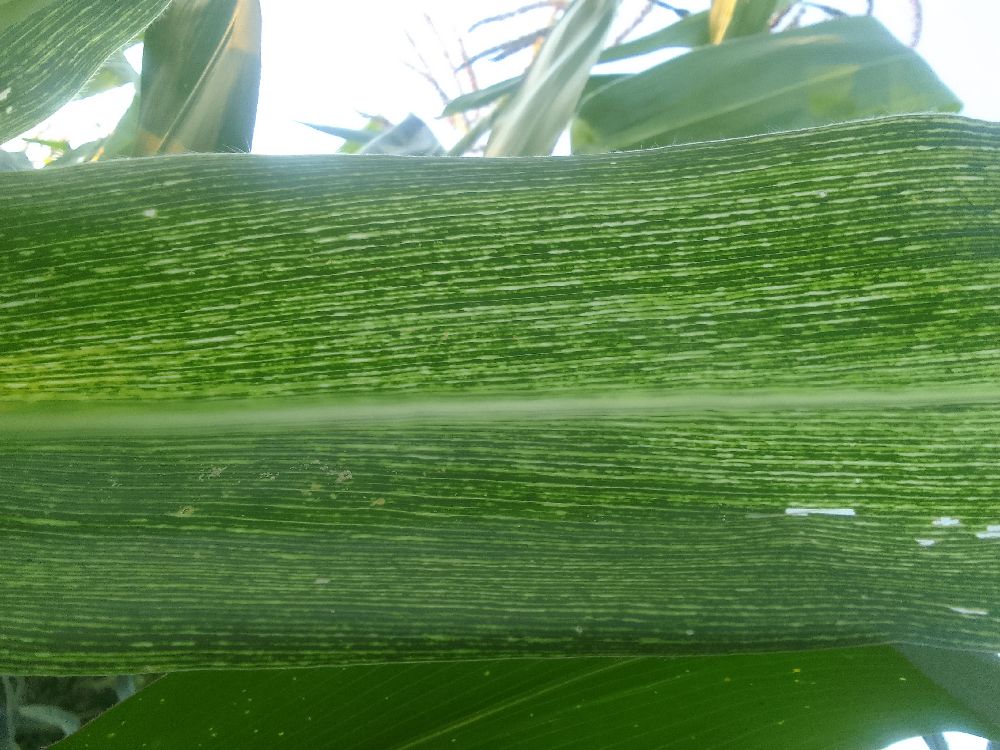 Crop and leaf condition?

maize, maize streak virus
